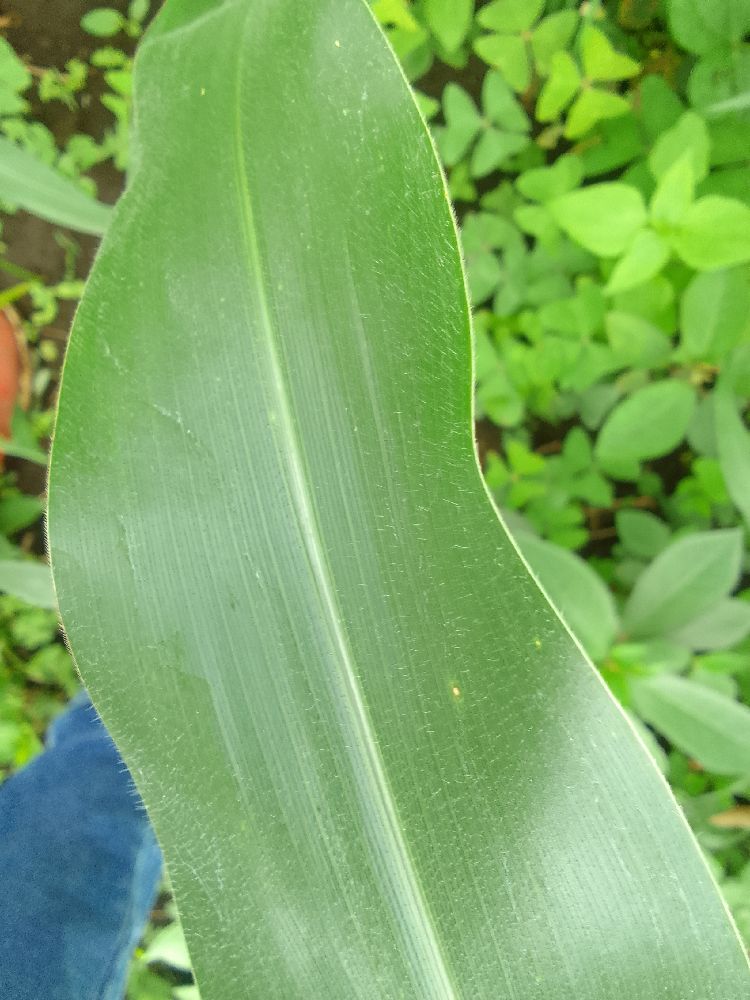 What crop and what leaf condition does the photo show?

maize, healthy
